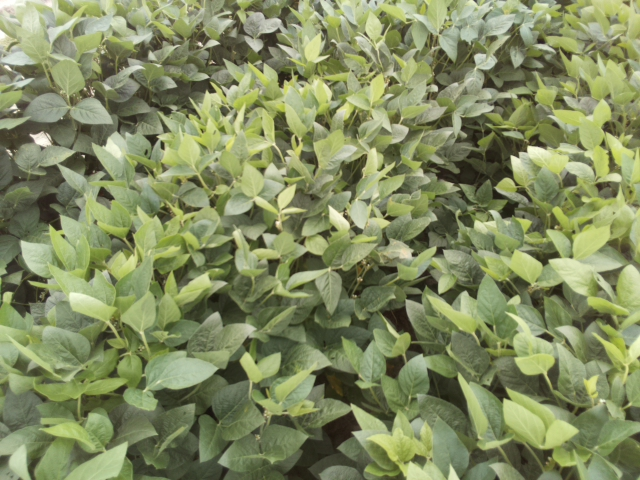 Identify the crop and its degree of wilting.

soybean, leaflets folding inward at secondary pulvinus with no turgor loss in leaflets or petioles
